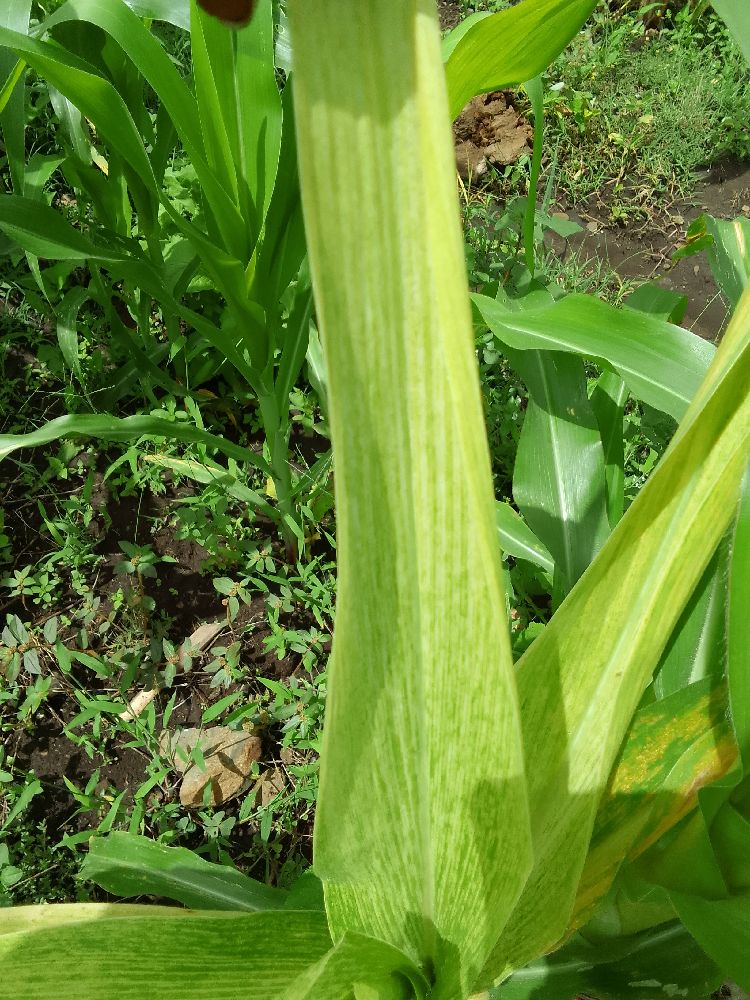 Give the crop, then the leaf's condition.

maize, maize lethal necrosis
